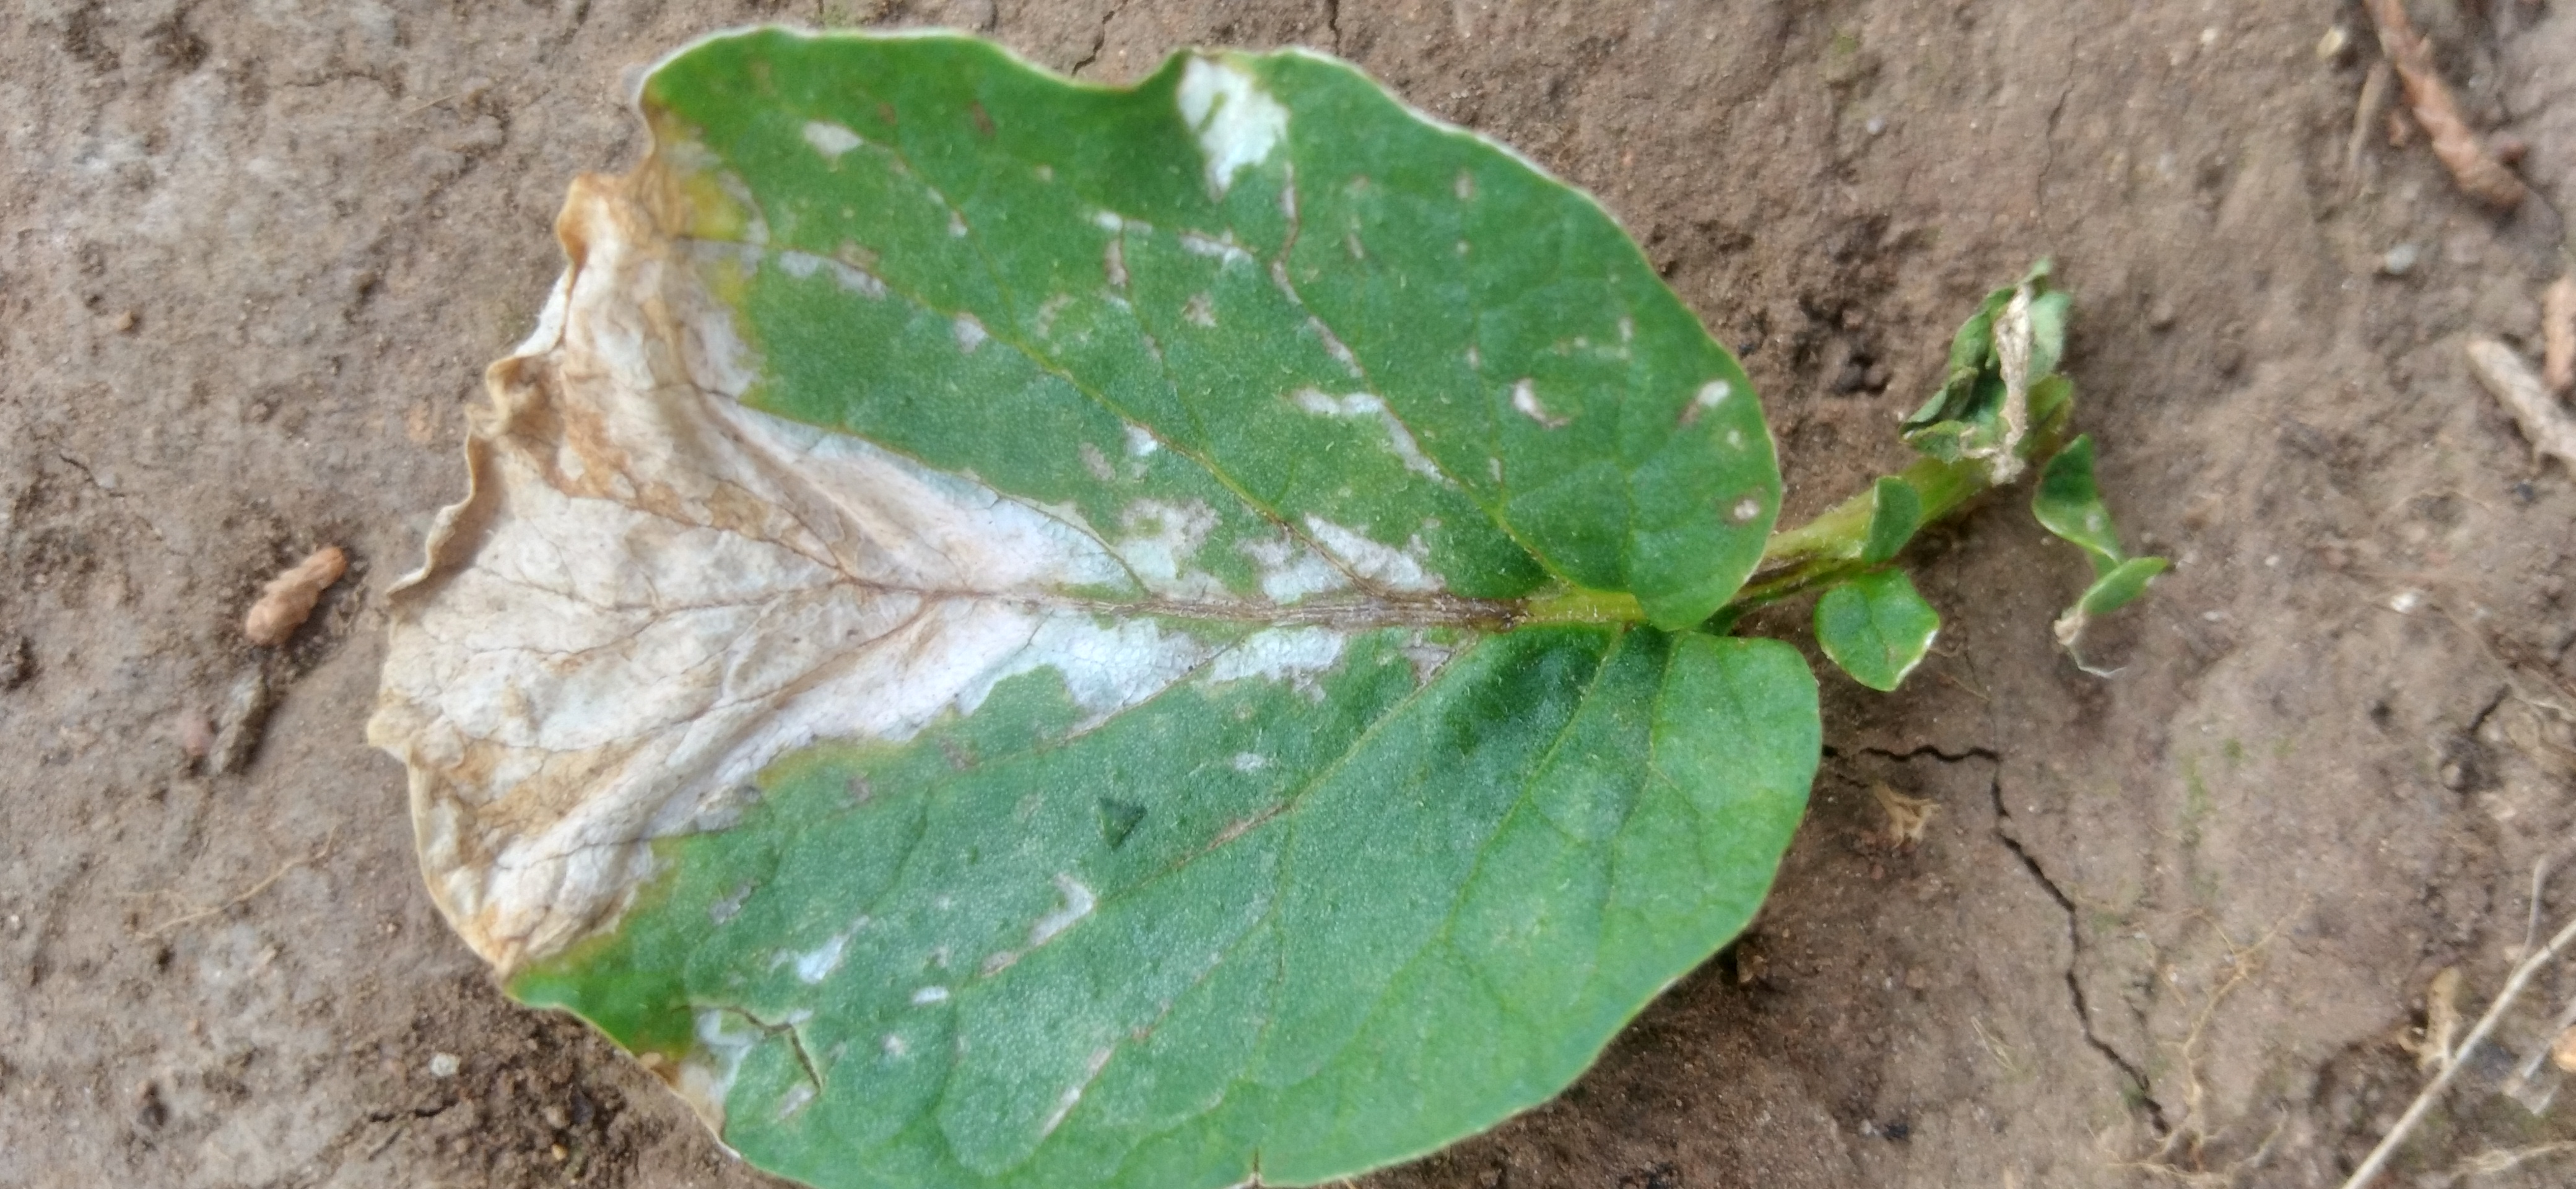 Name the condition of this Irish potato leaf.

early blight
